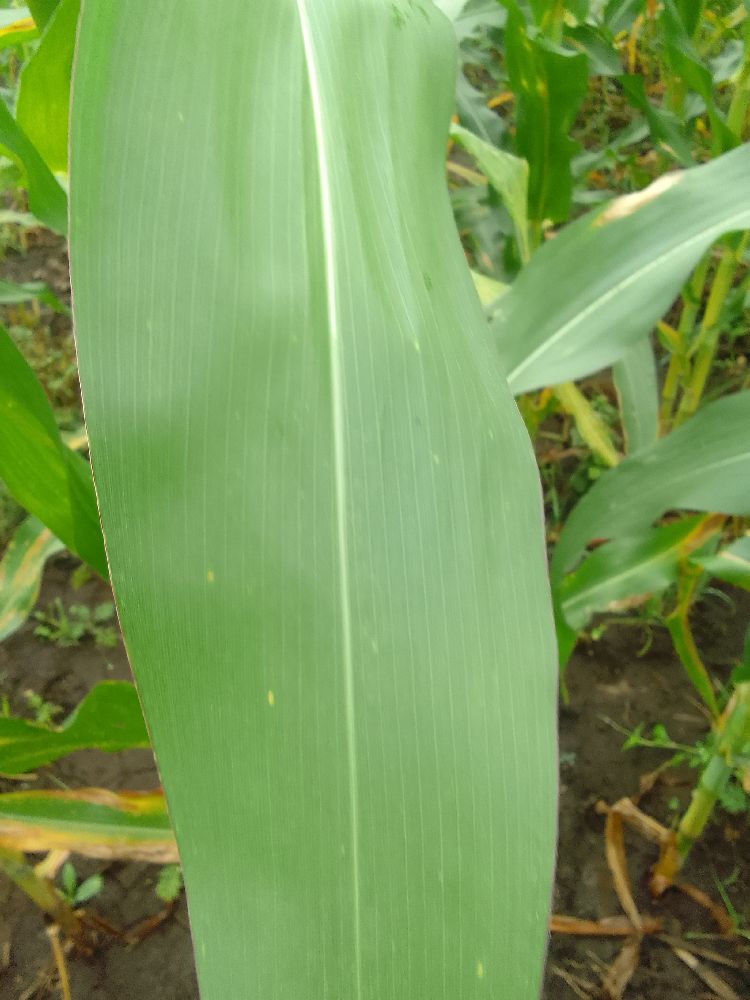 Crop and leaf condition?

maize, healthy
